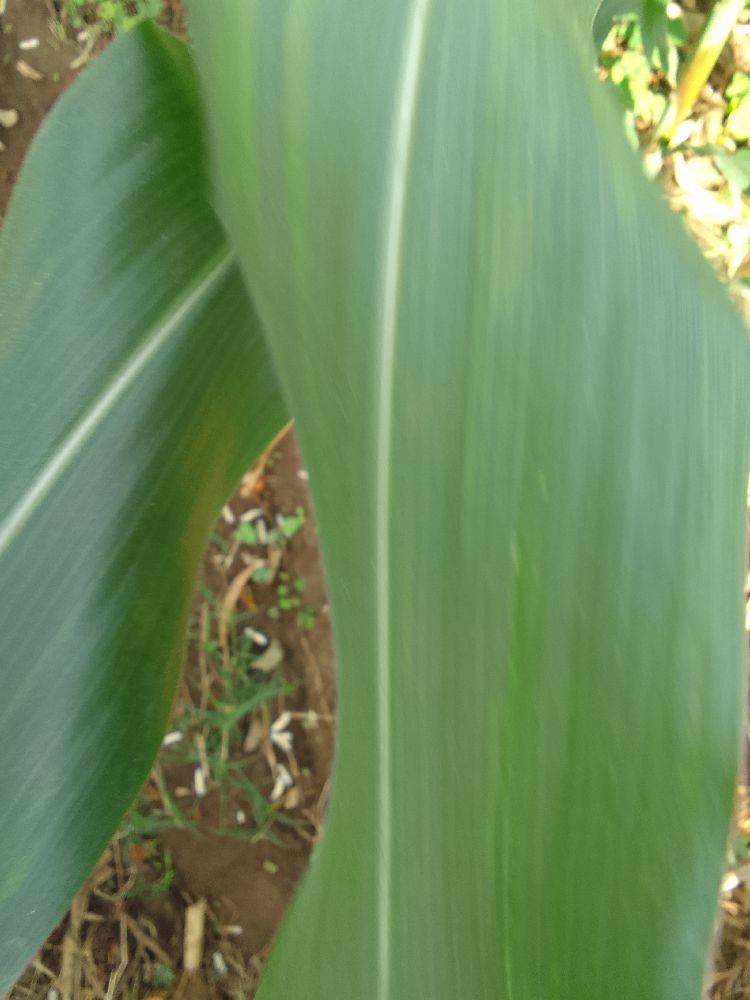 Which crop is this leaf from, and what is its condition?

maize, healthy
